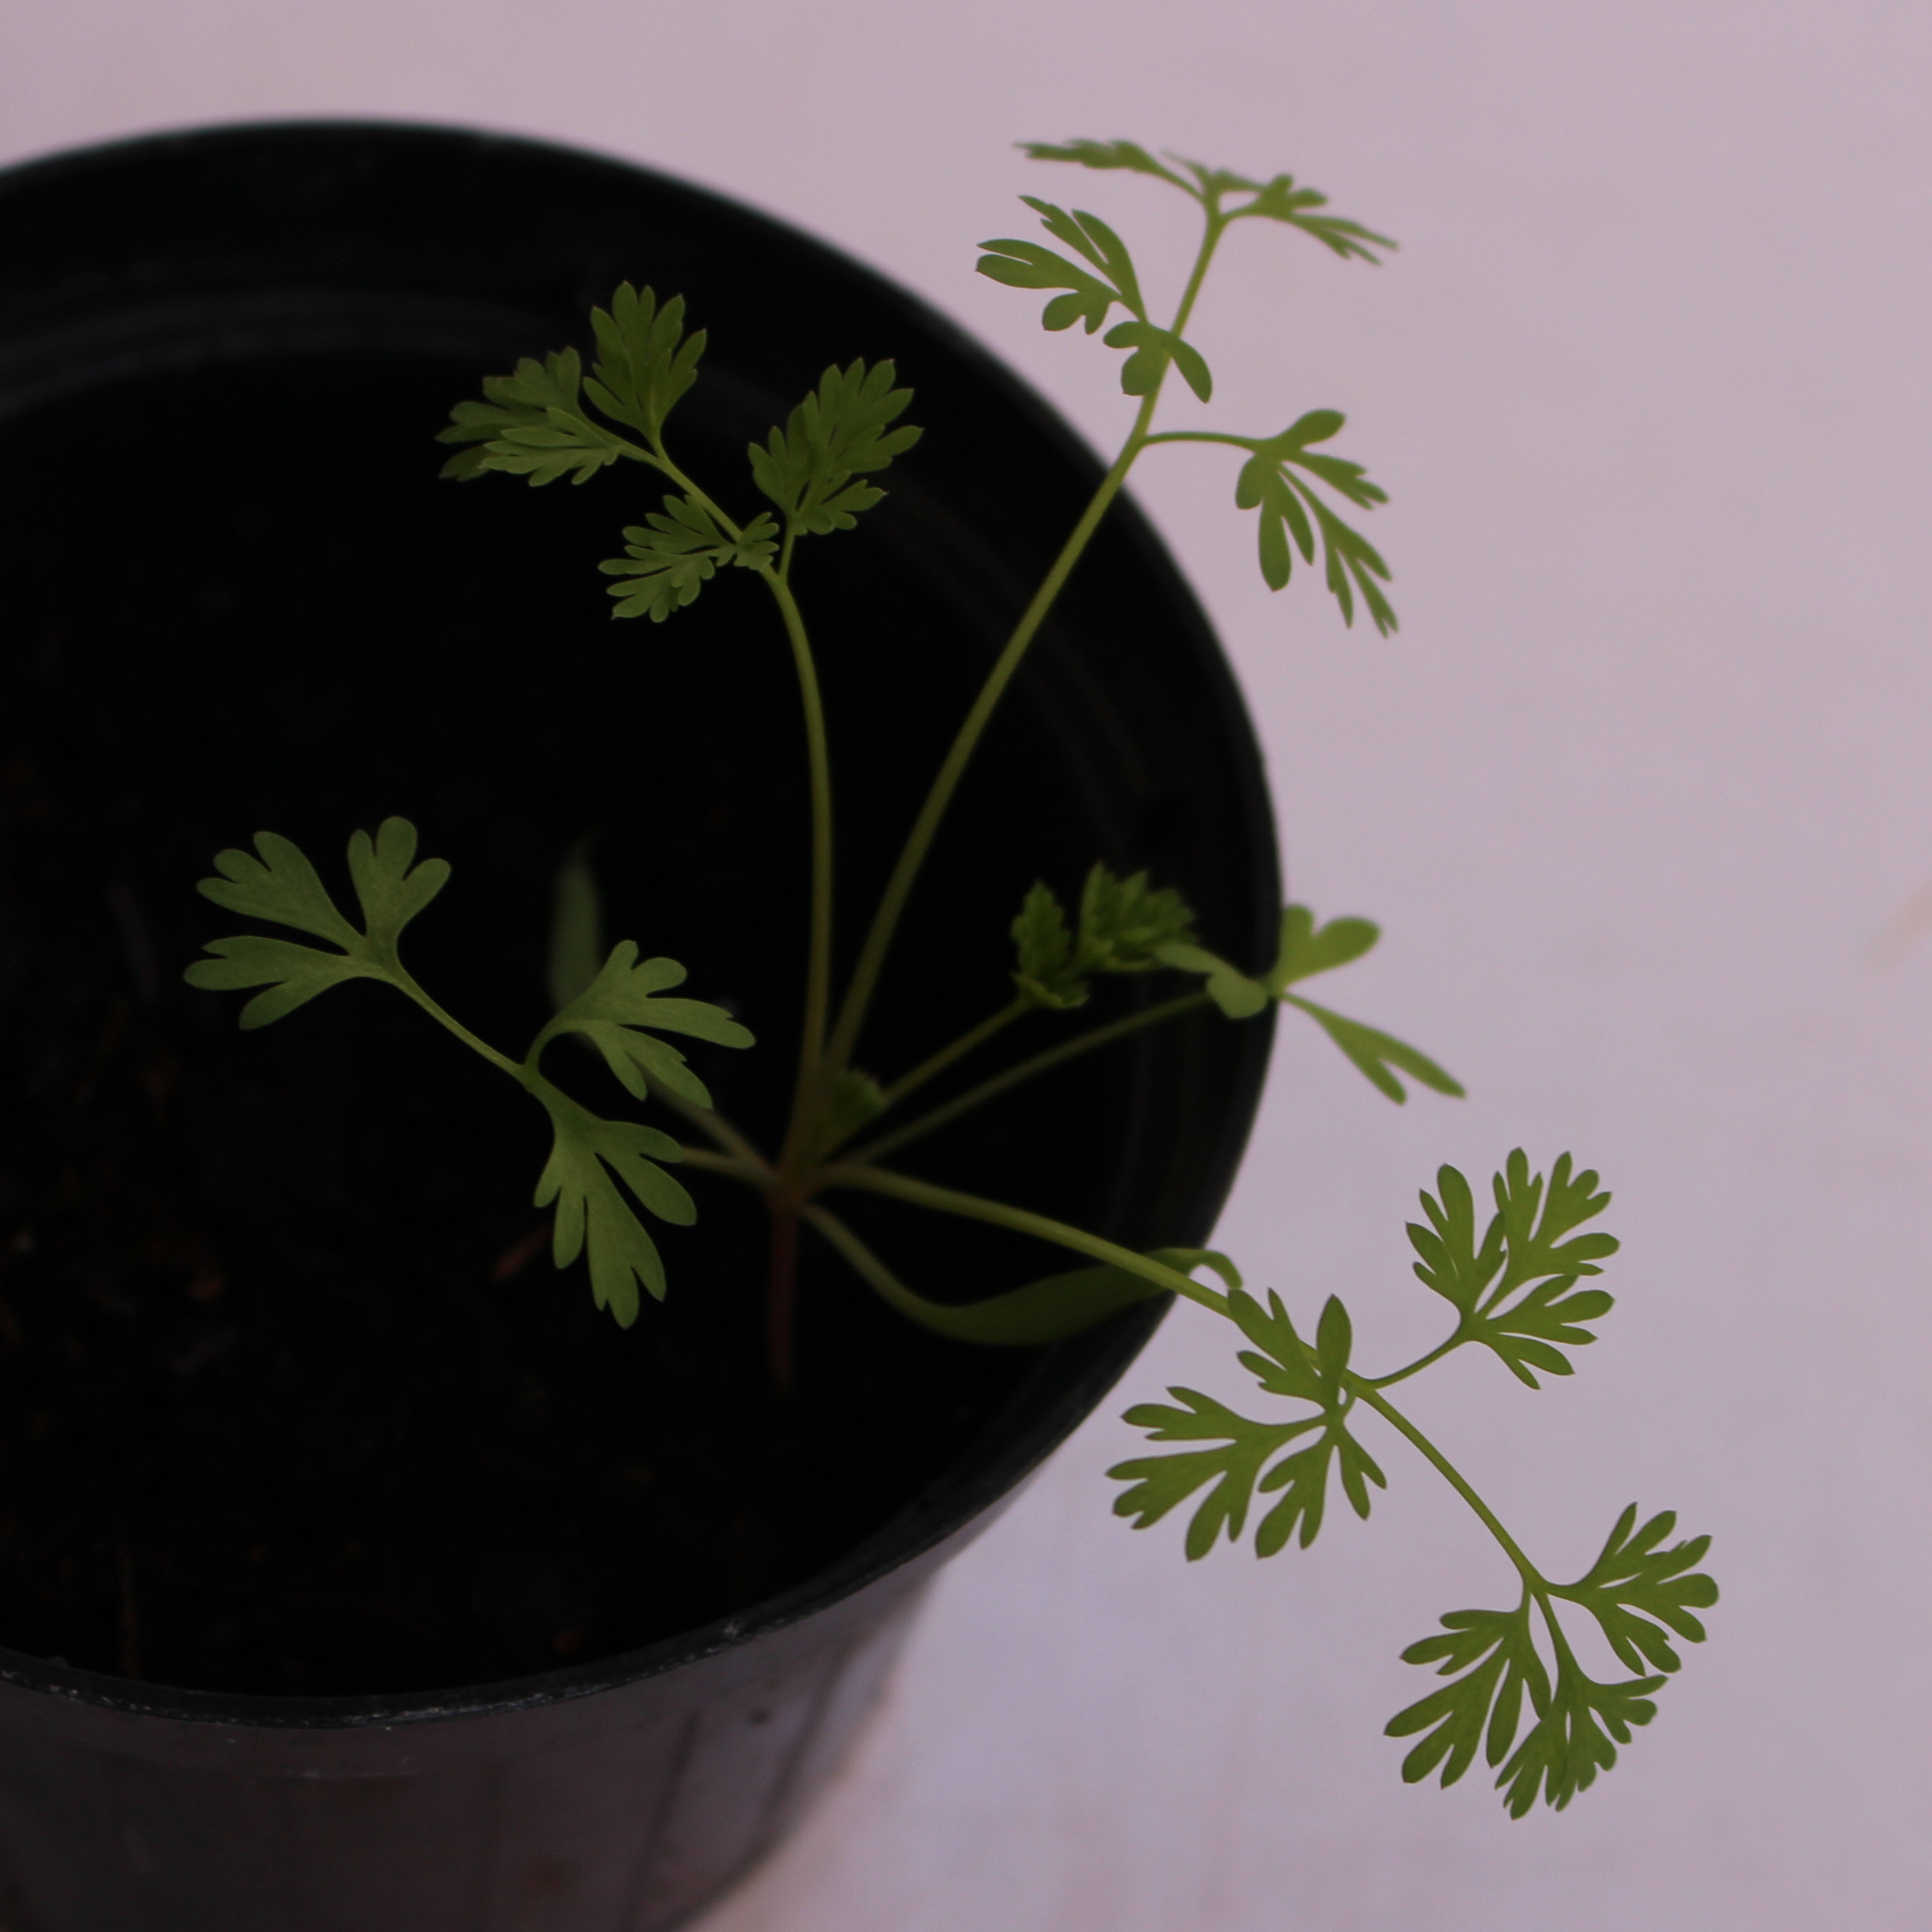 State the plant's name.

Fumaria officinalis
